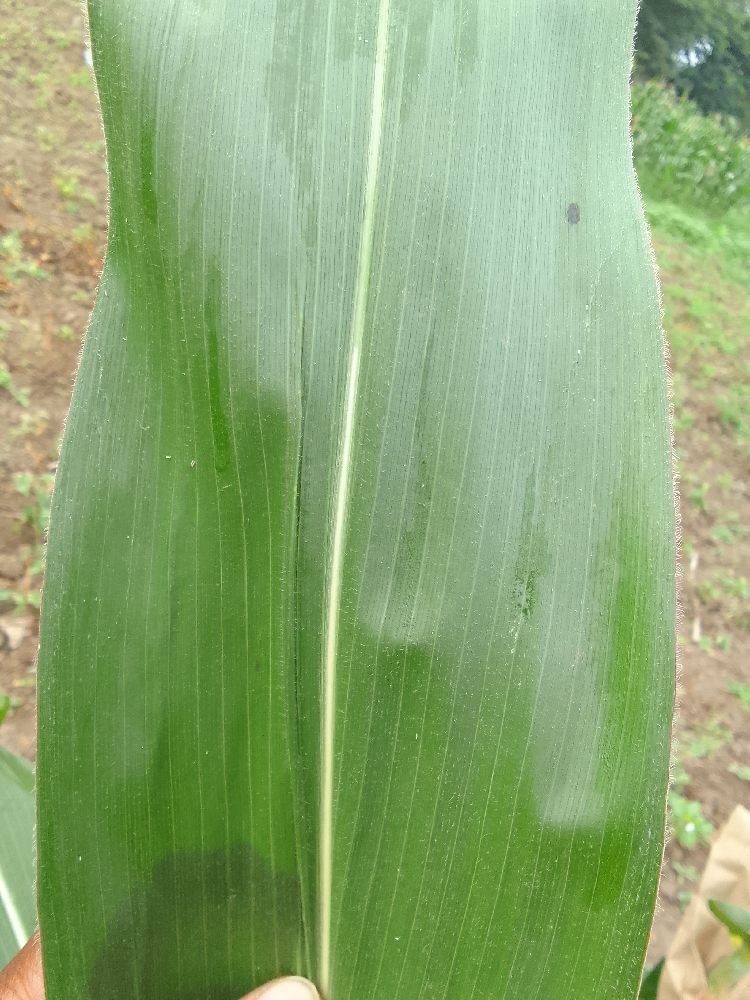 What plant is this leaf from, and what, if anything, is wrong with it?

maize, healthy
